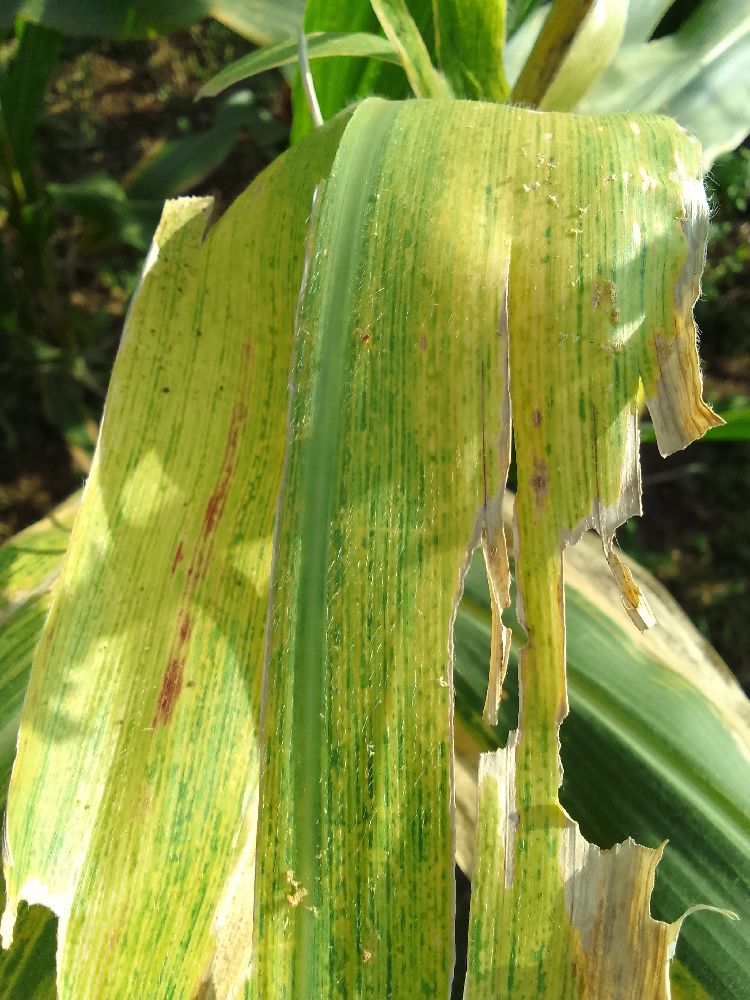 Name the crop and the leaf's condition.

maize, maize lethal necrosis
